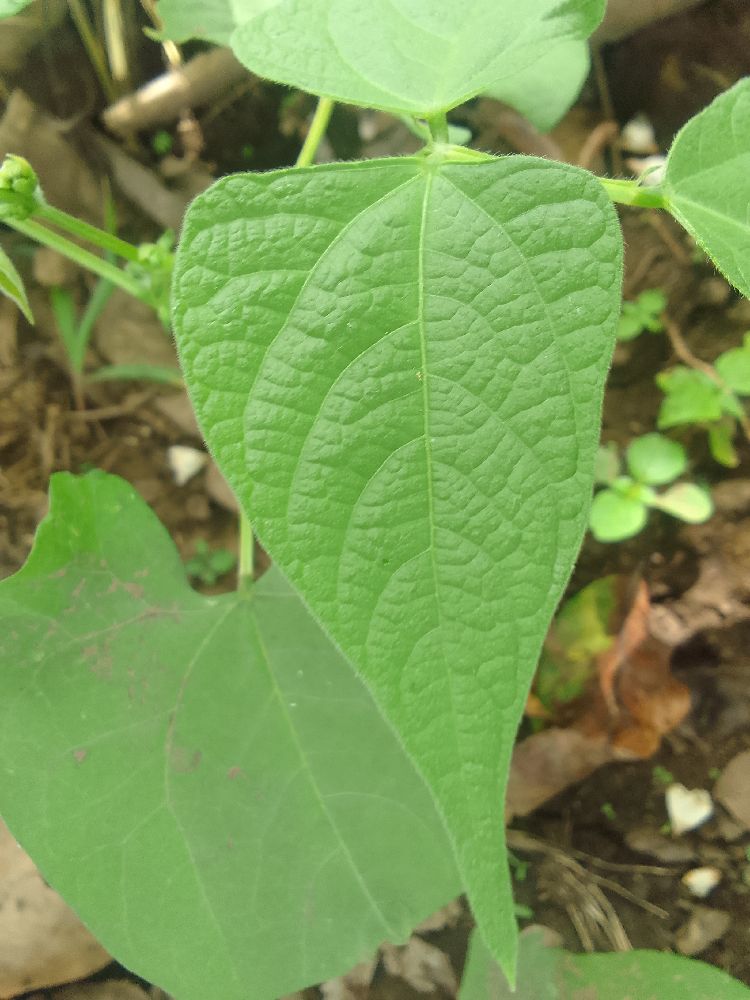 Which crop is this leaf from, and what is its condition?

common bean, healthy
